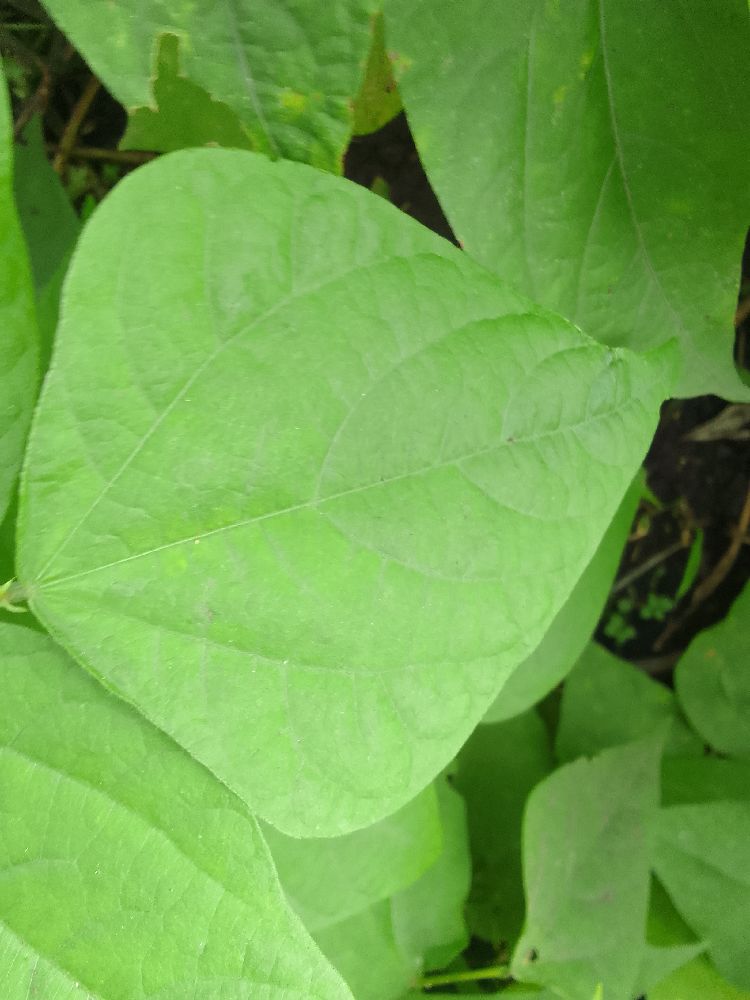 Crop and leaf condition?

common bean, healthy
